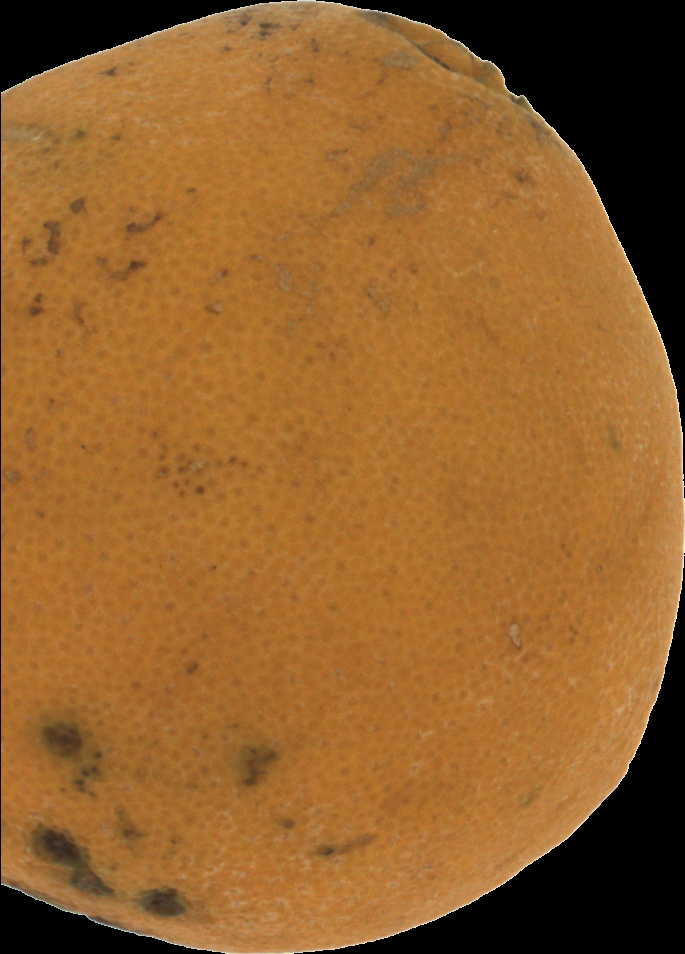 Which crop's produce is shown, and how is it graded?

orange, bad
